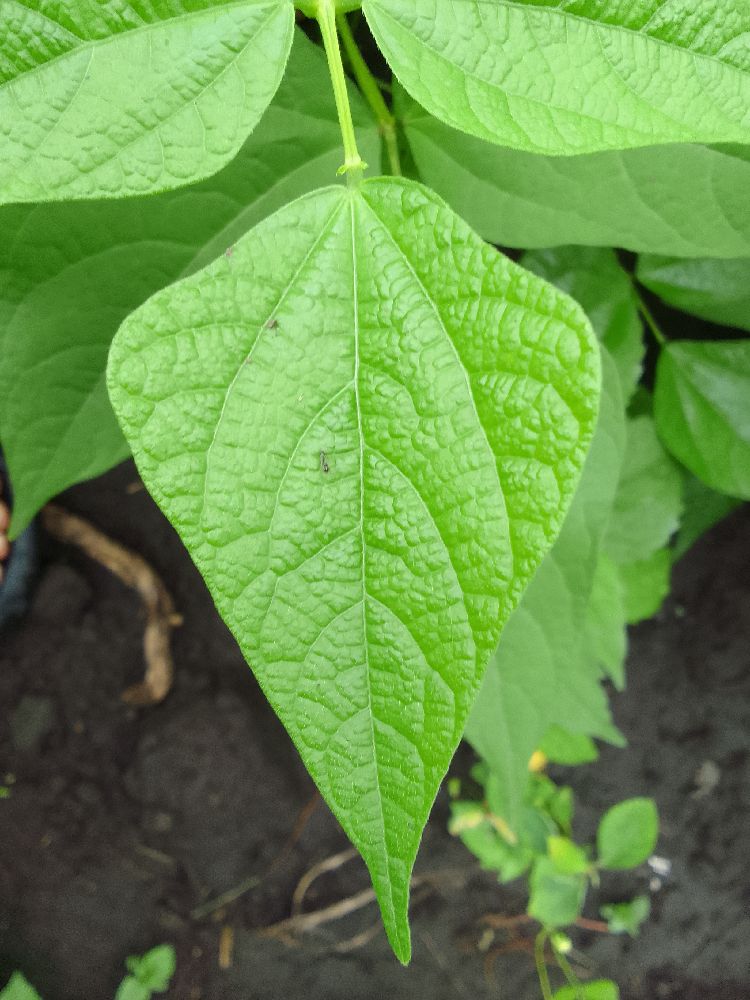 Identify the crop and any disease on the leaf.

common bean, healthy
